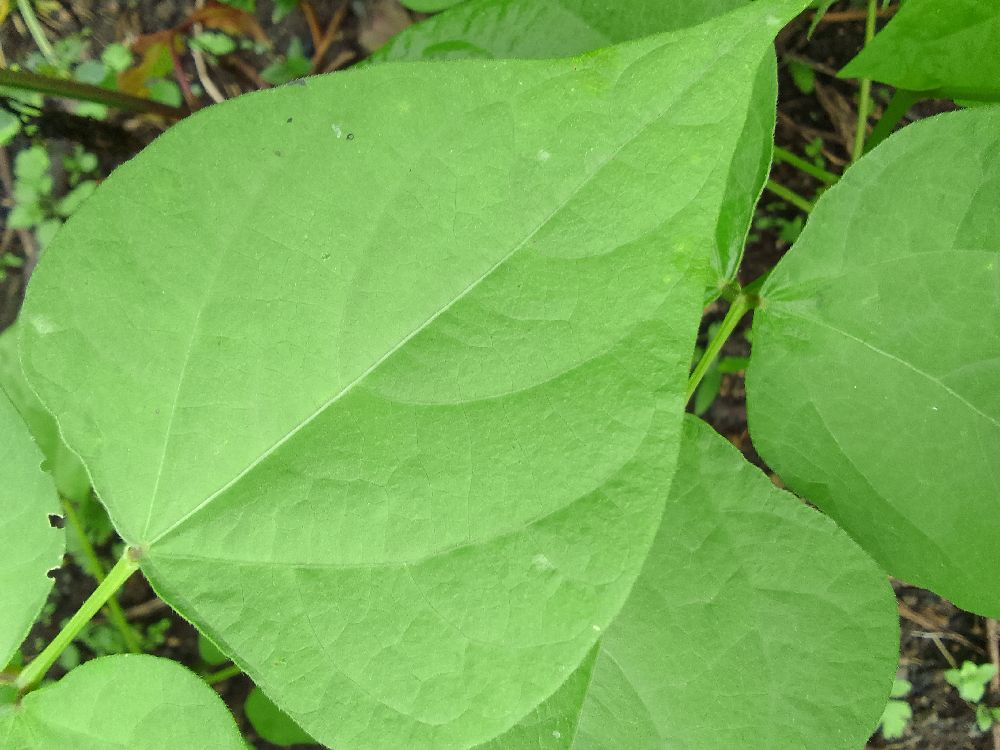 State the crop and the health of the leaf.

common bean, healthy
